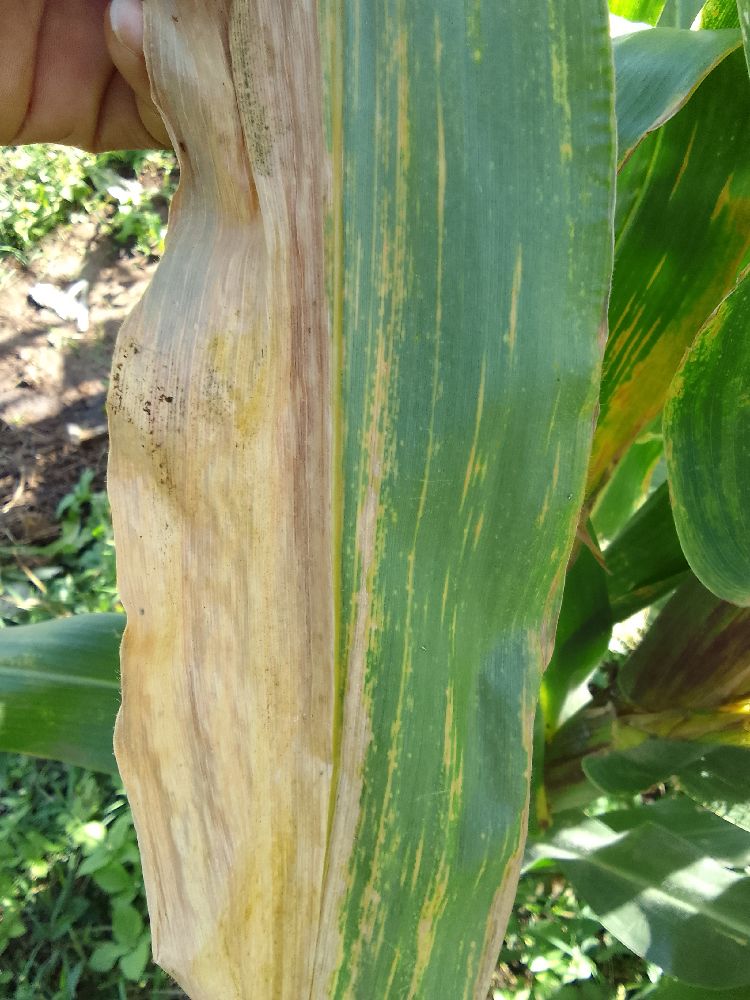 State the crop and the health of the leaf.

maize, maize lethal necrosis
